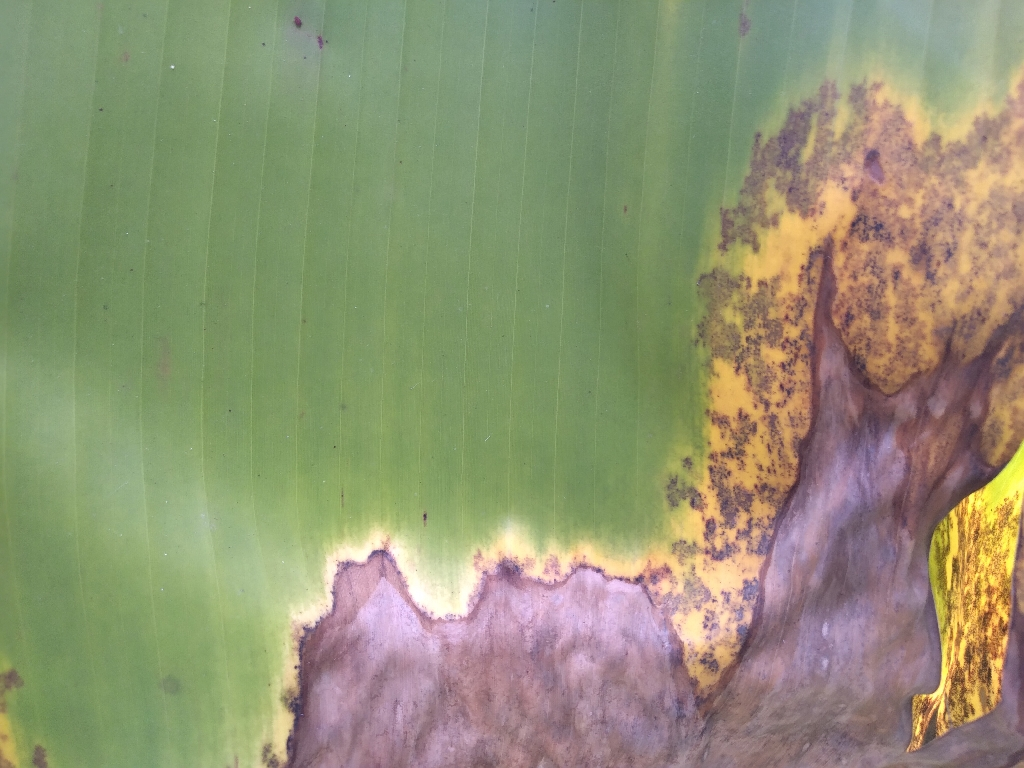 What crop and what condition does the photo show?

banana, black sigatoka
